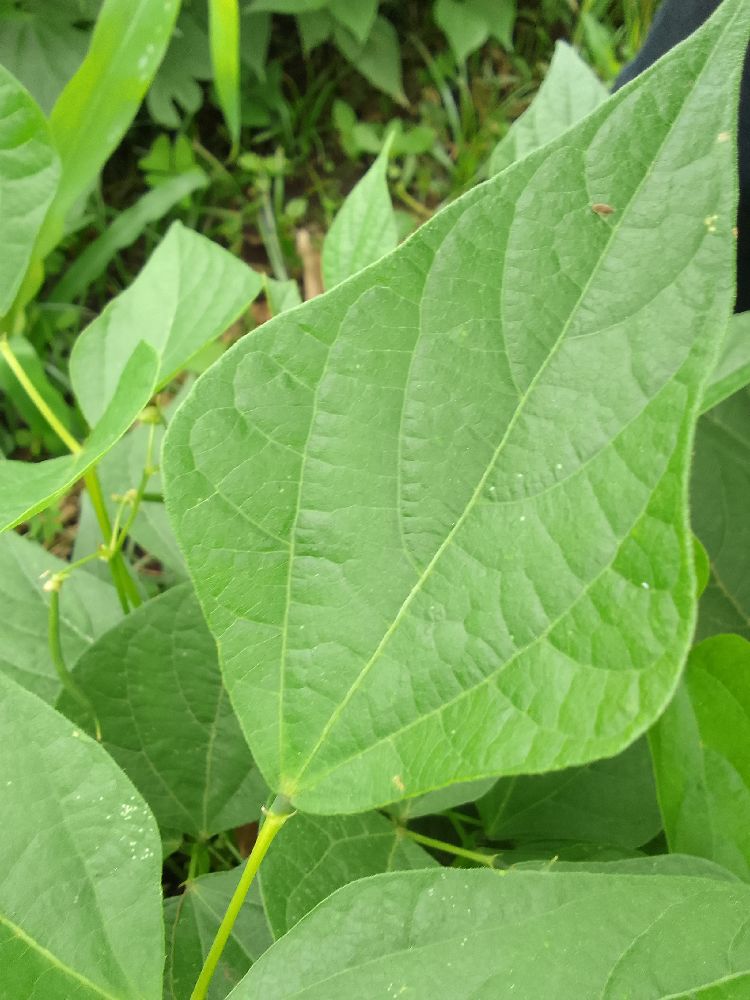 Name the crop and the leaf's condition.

common bean, healthy
